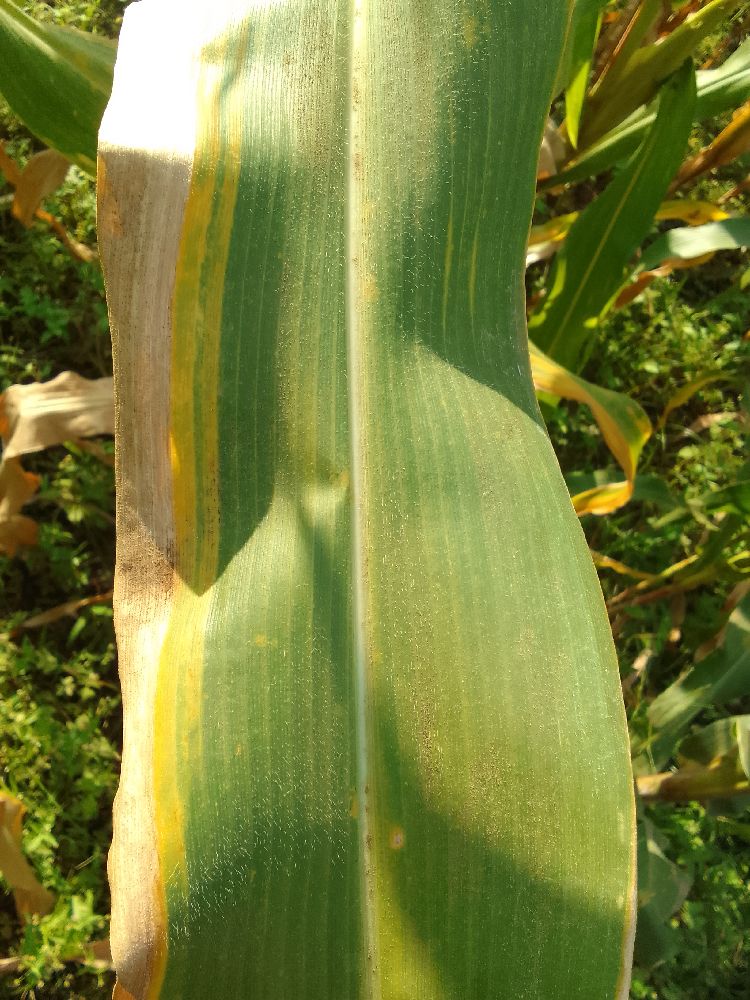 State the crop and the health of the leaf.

maize, maize lethal necrosis
